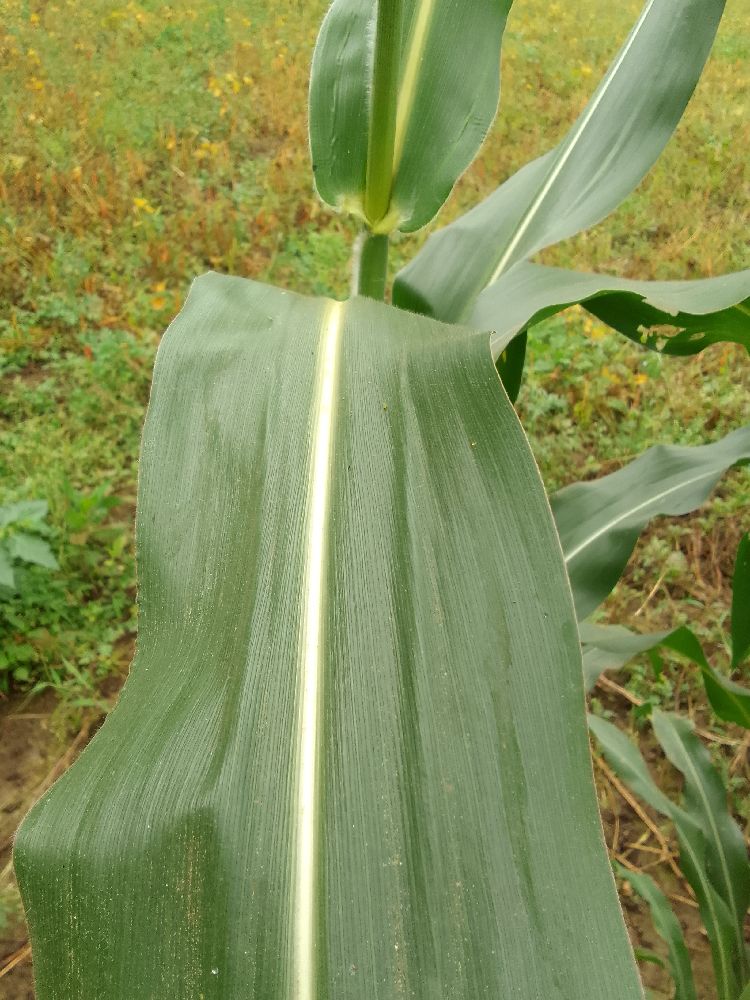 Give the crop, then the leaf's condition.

maize, healthy
